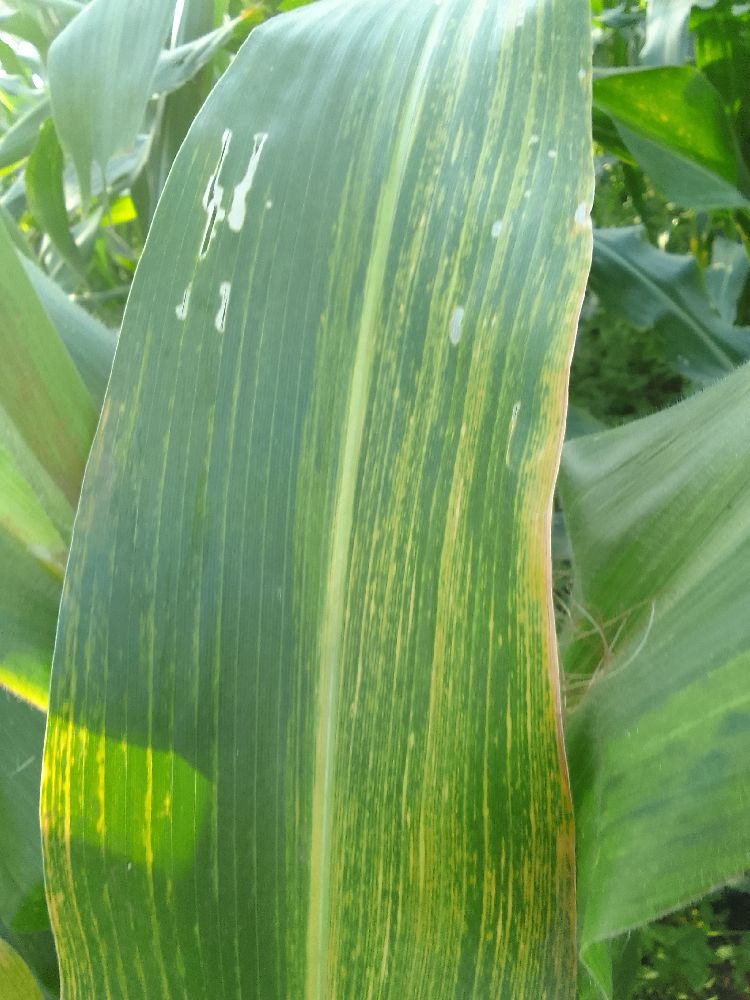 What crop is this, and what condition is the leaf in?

maize, maize lethal necrosis
